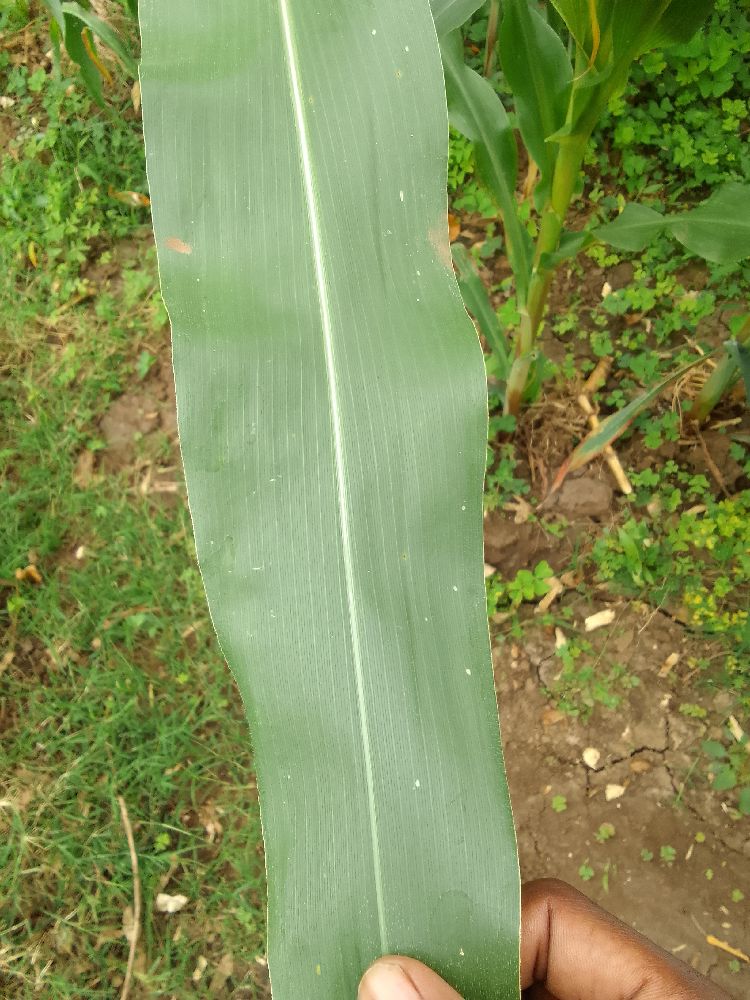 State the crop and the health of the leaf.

maize, healthy
